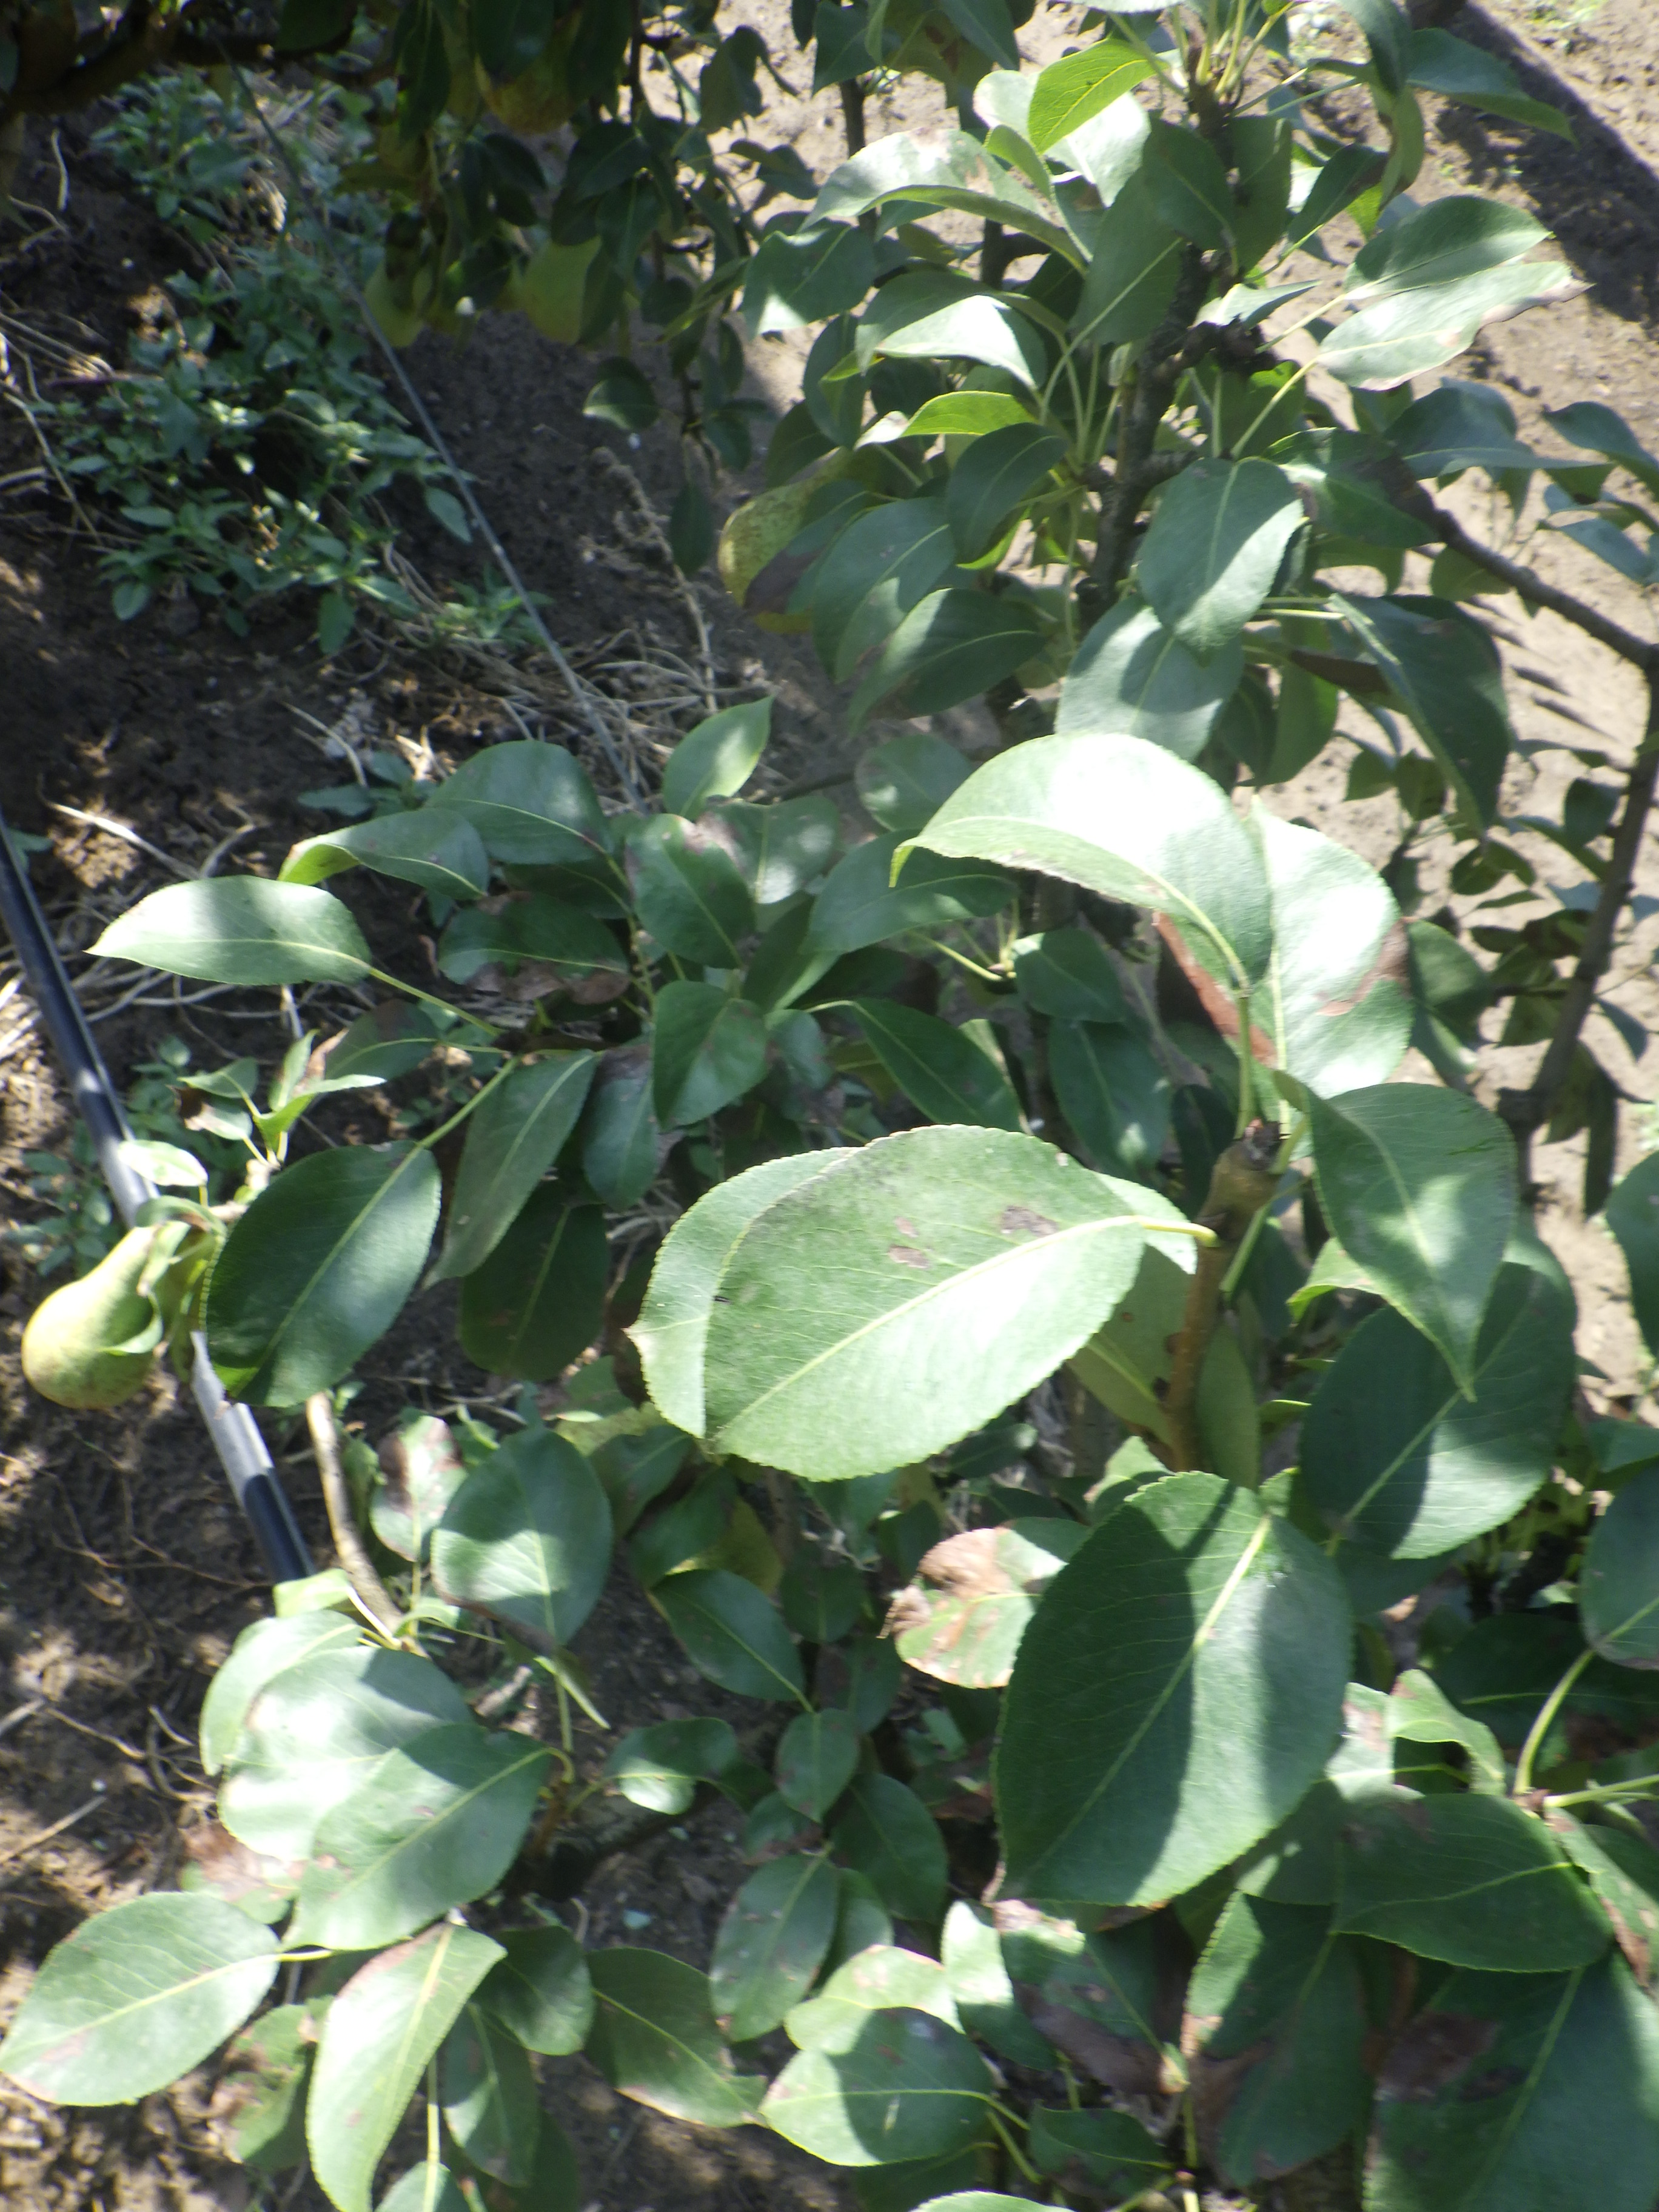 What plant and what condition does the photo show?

pear, black spot, chemical damage
